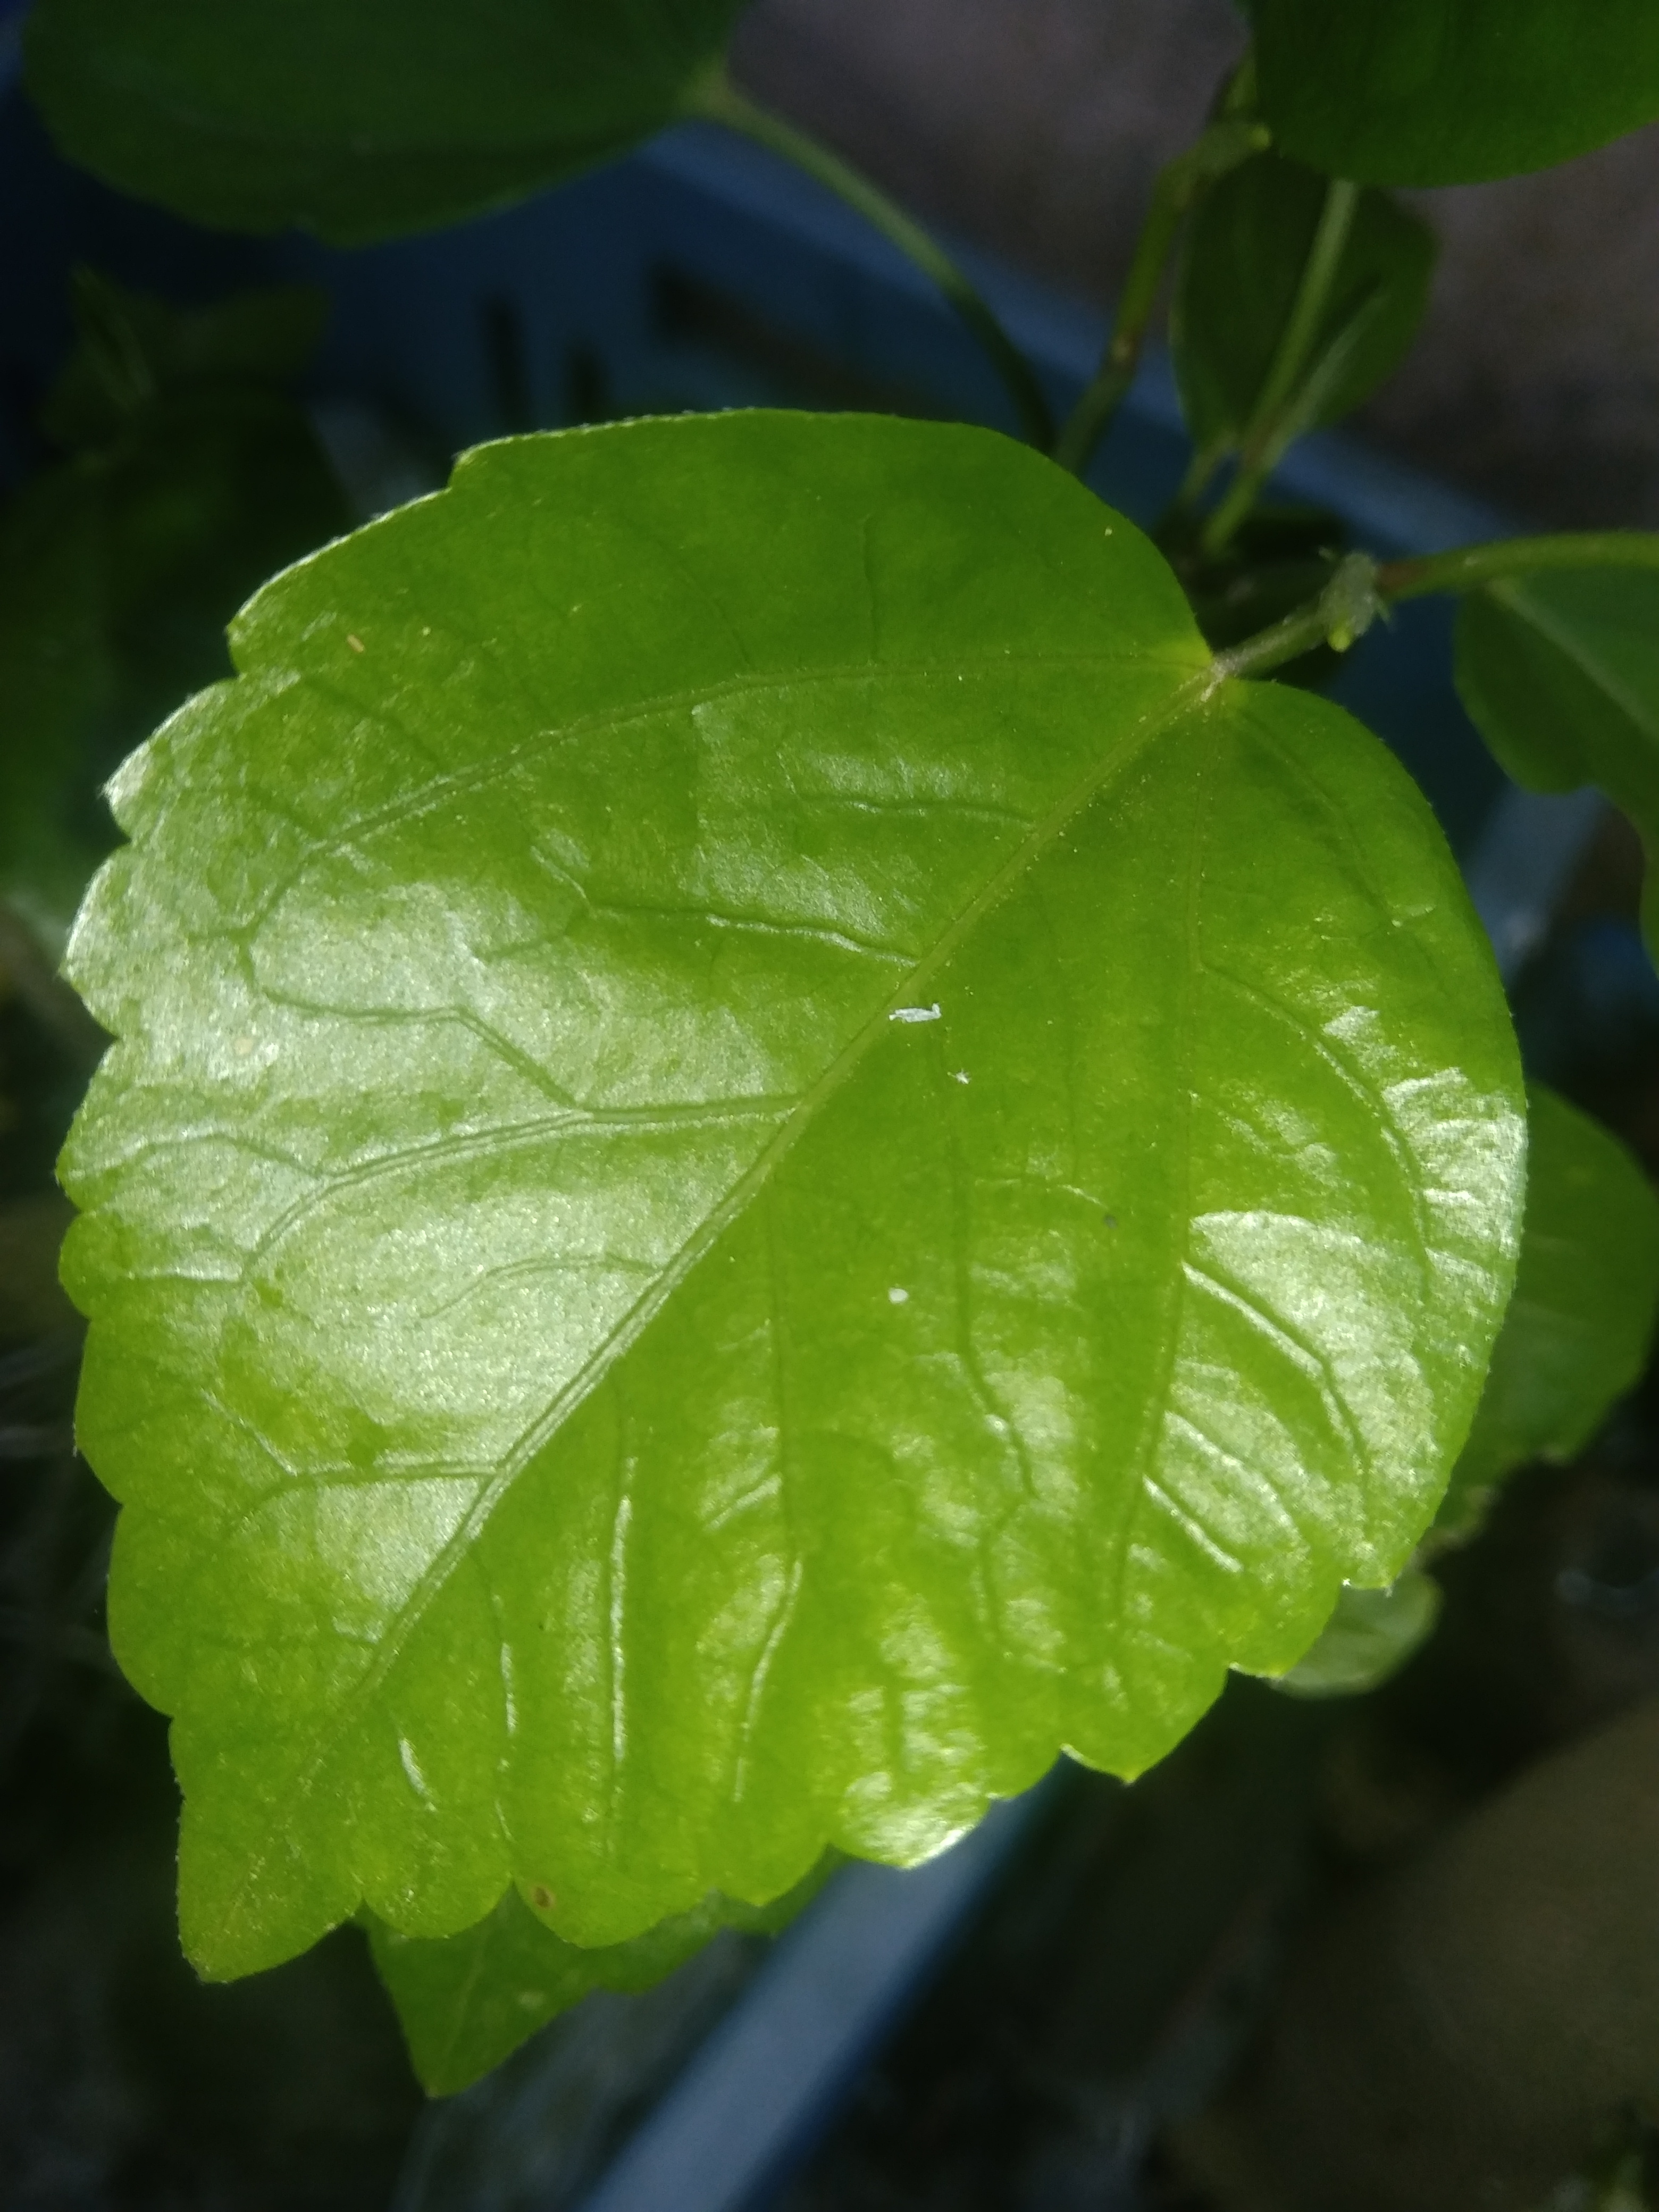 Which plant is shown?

hibiscus
